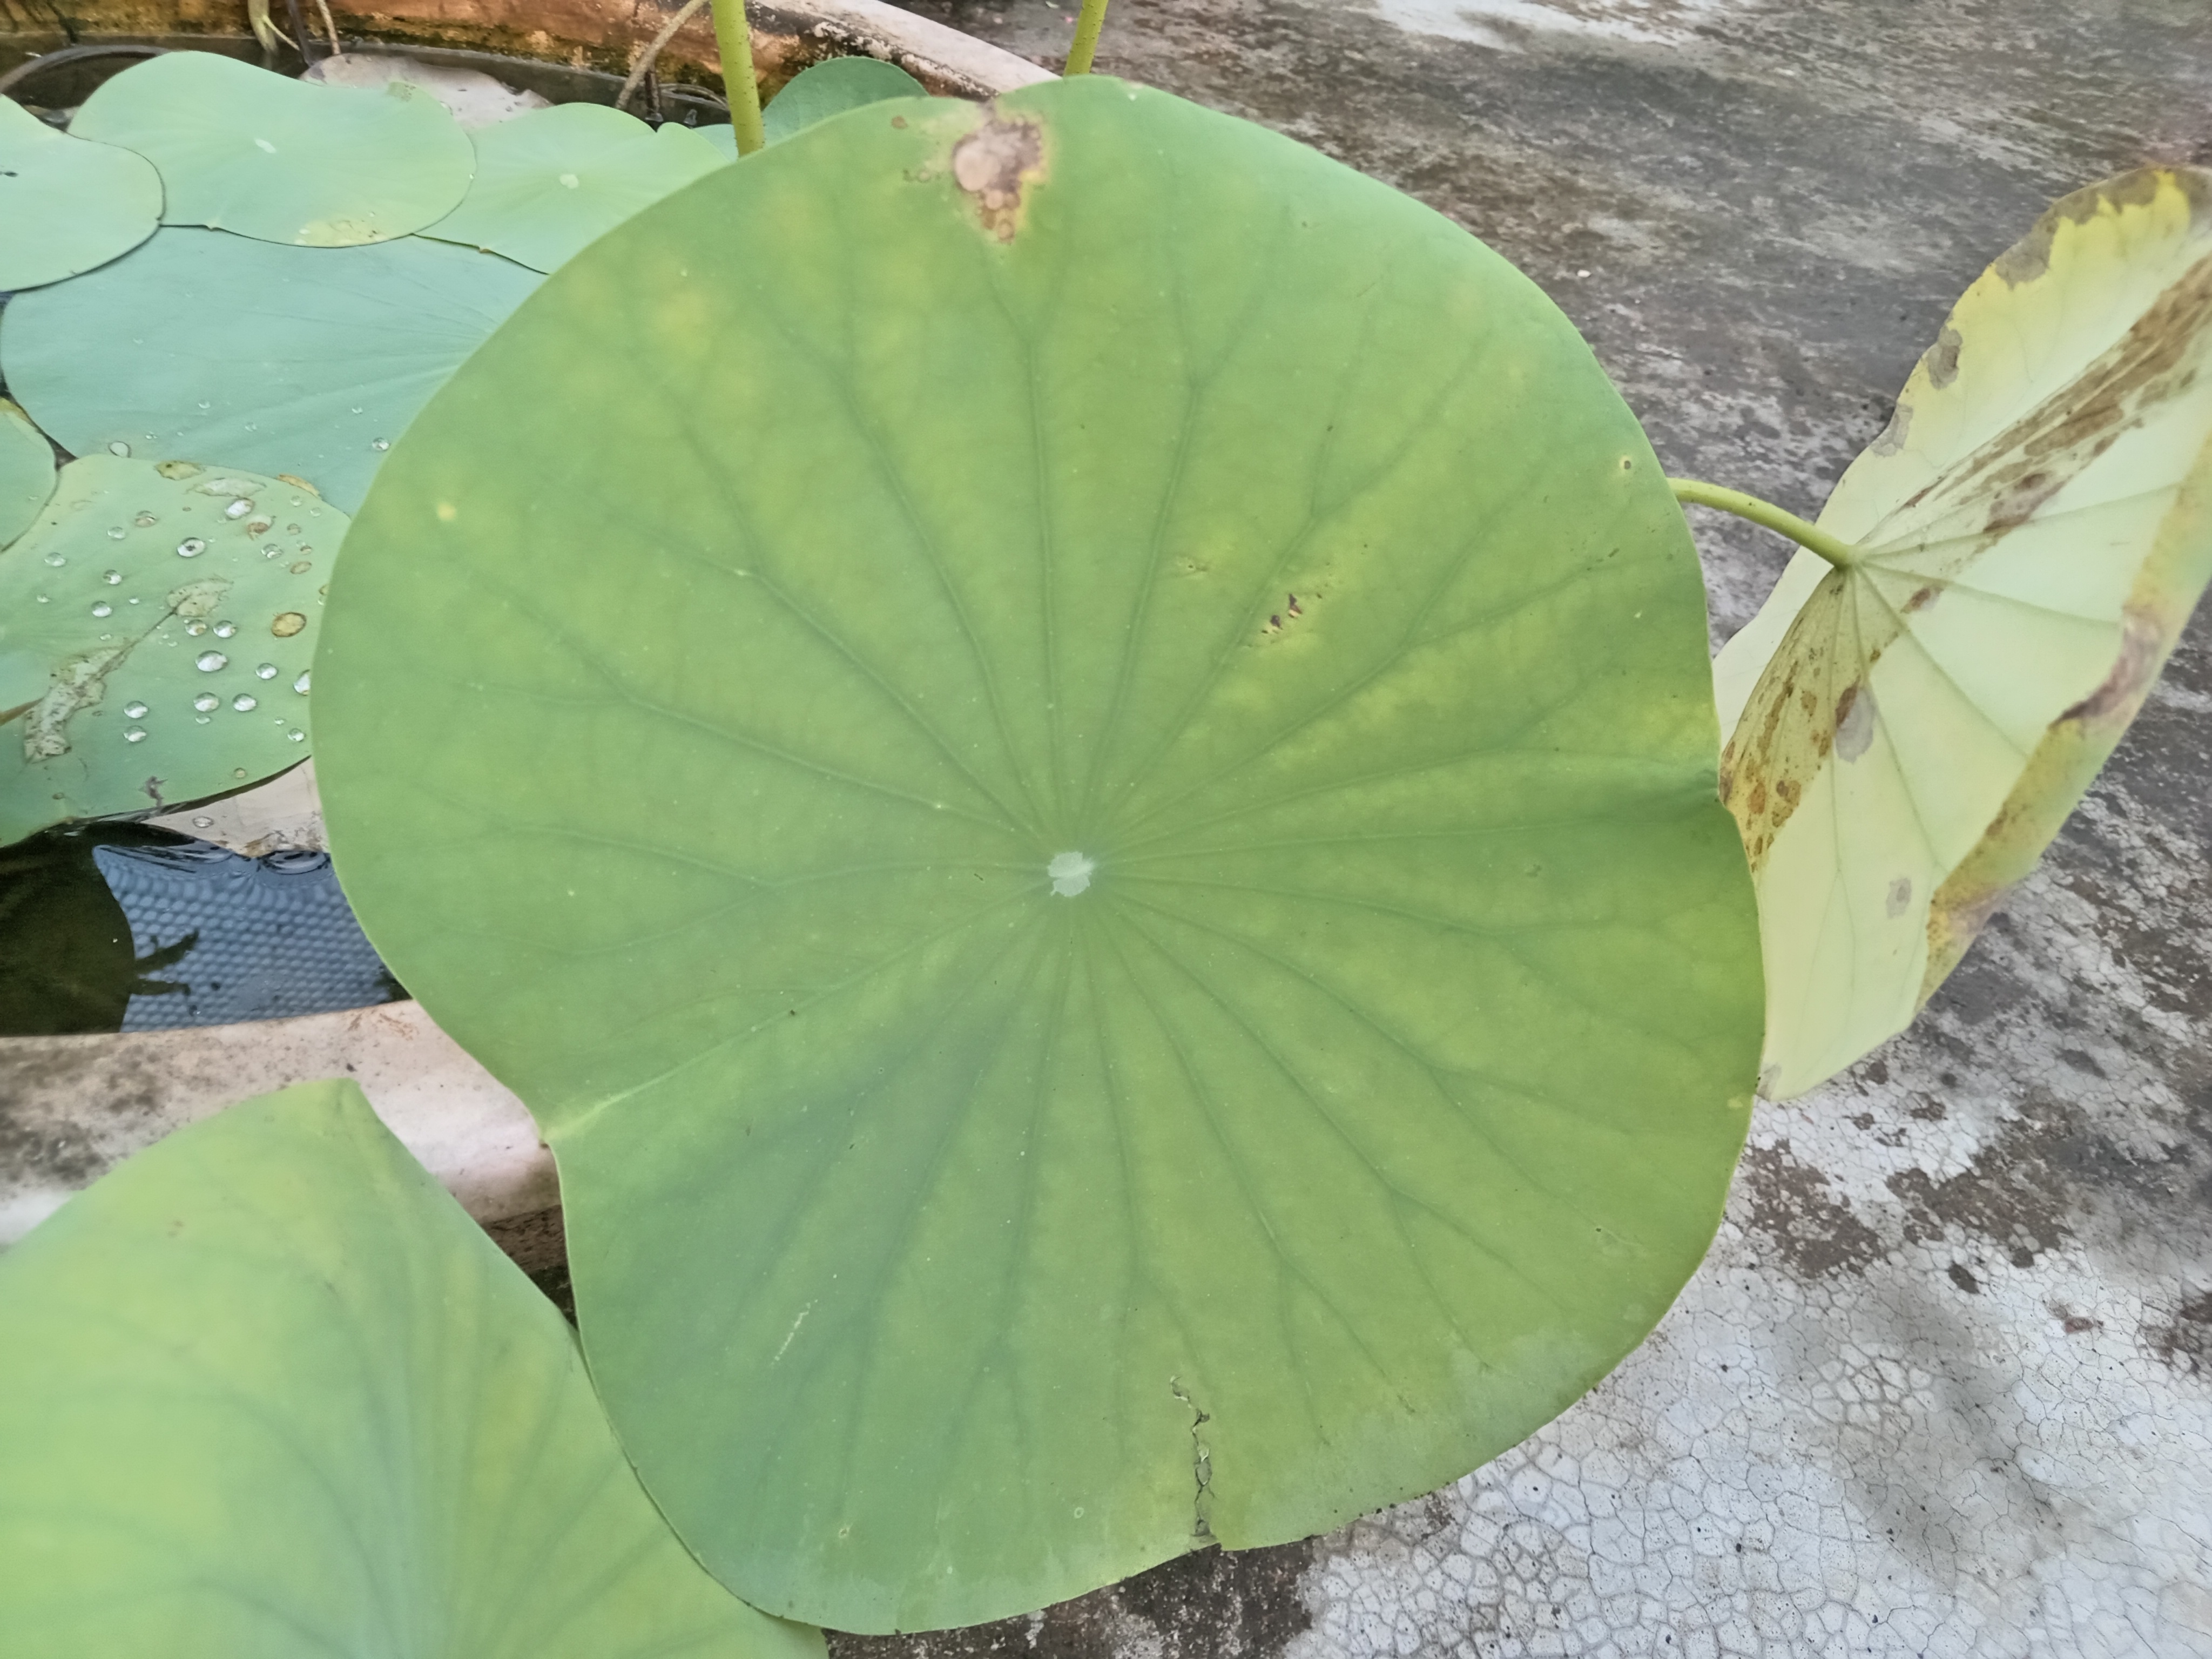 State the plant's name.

lotus
